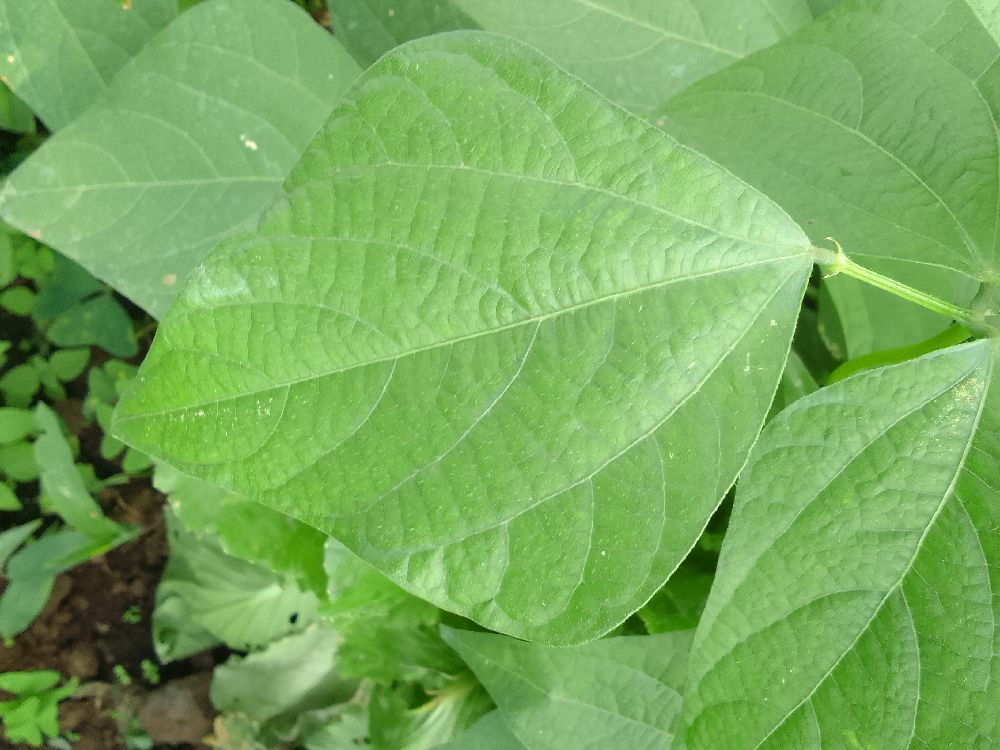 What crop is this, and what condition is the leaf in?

common bean, healthy
